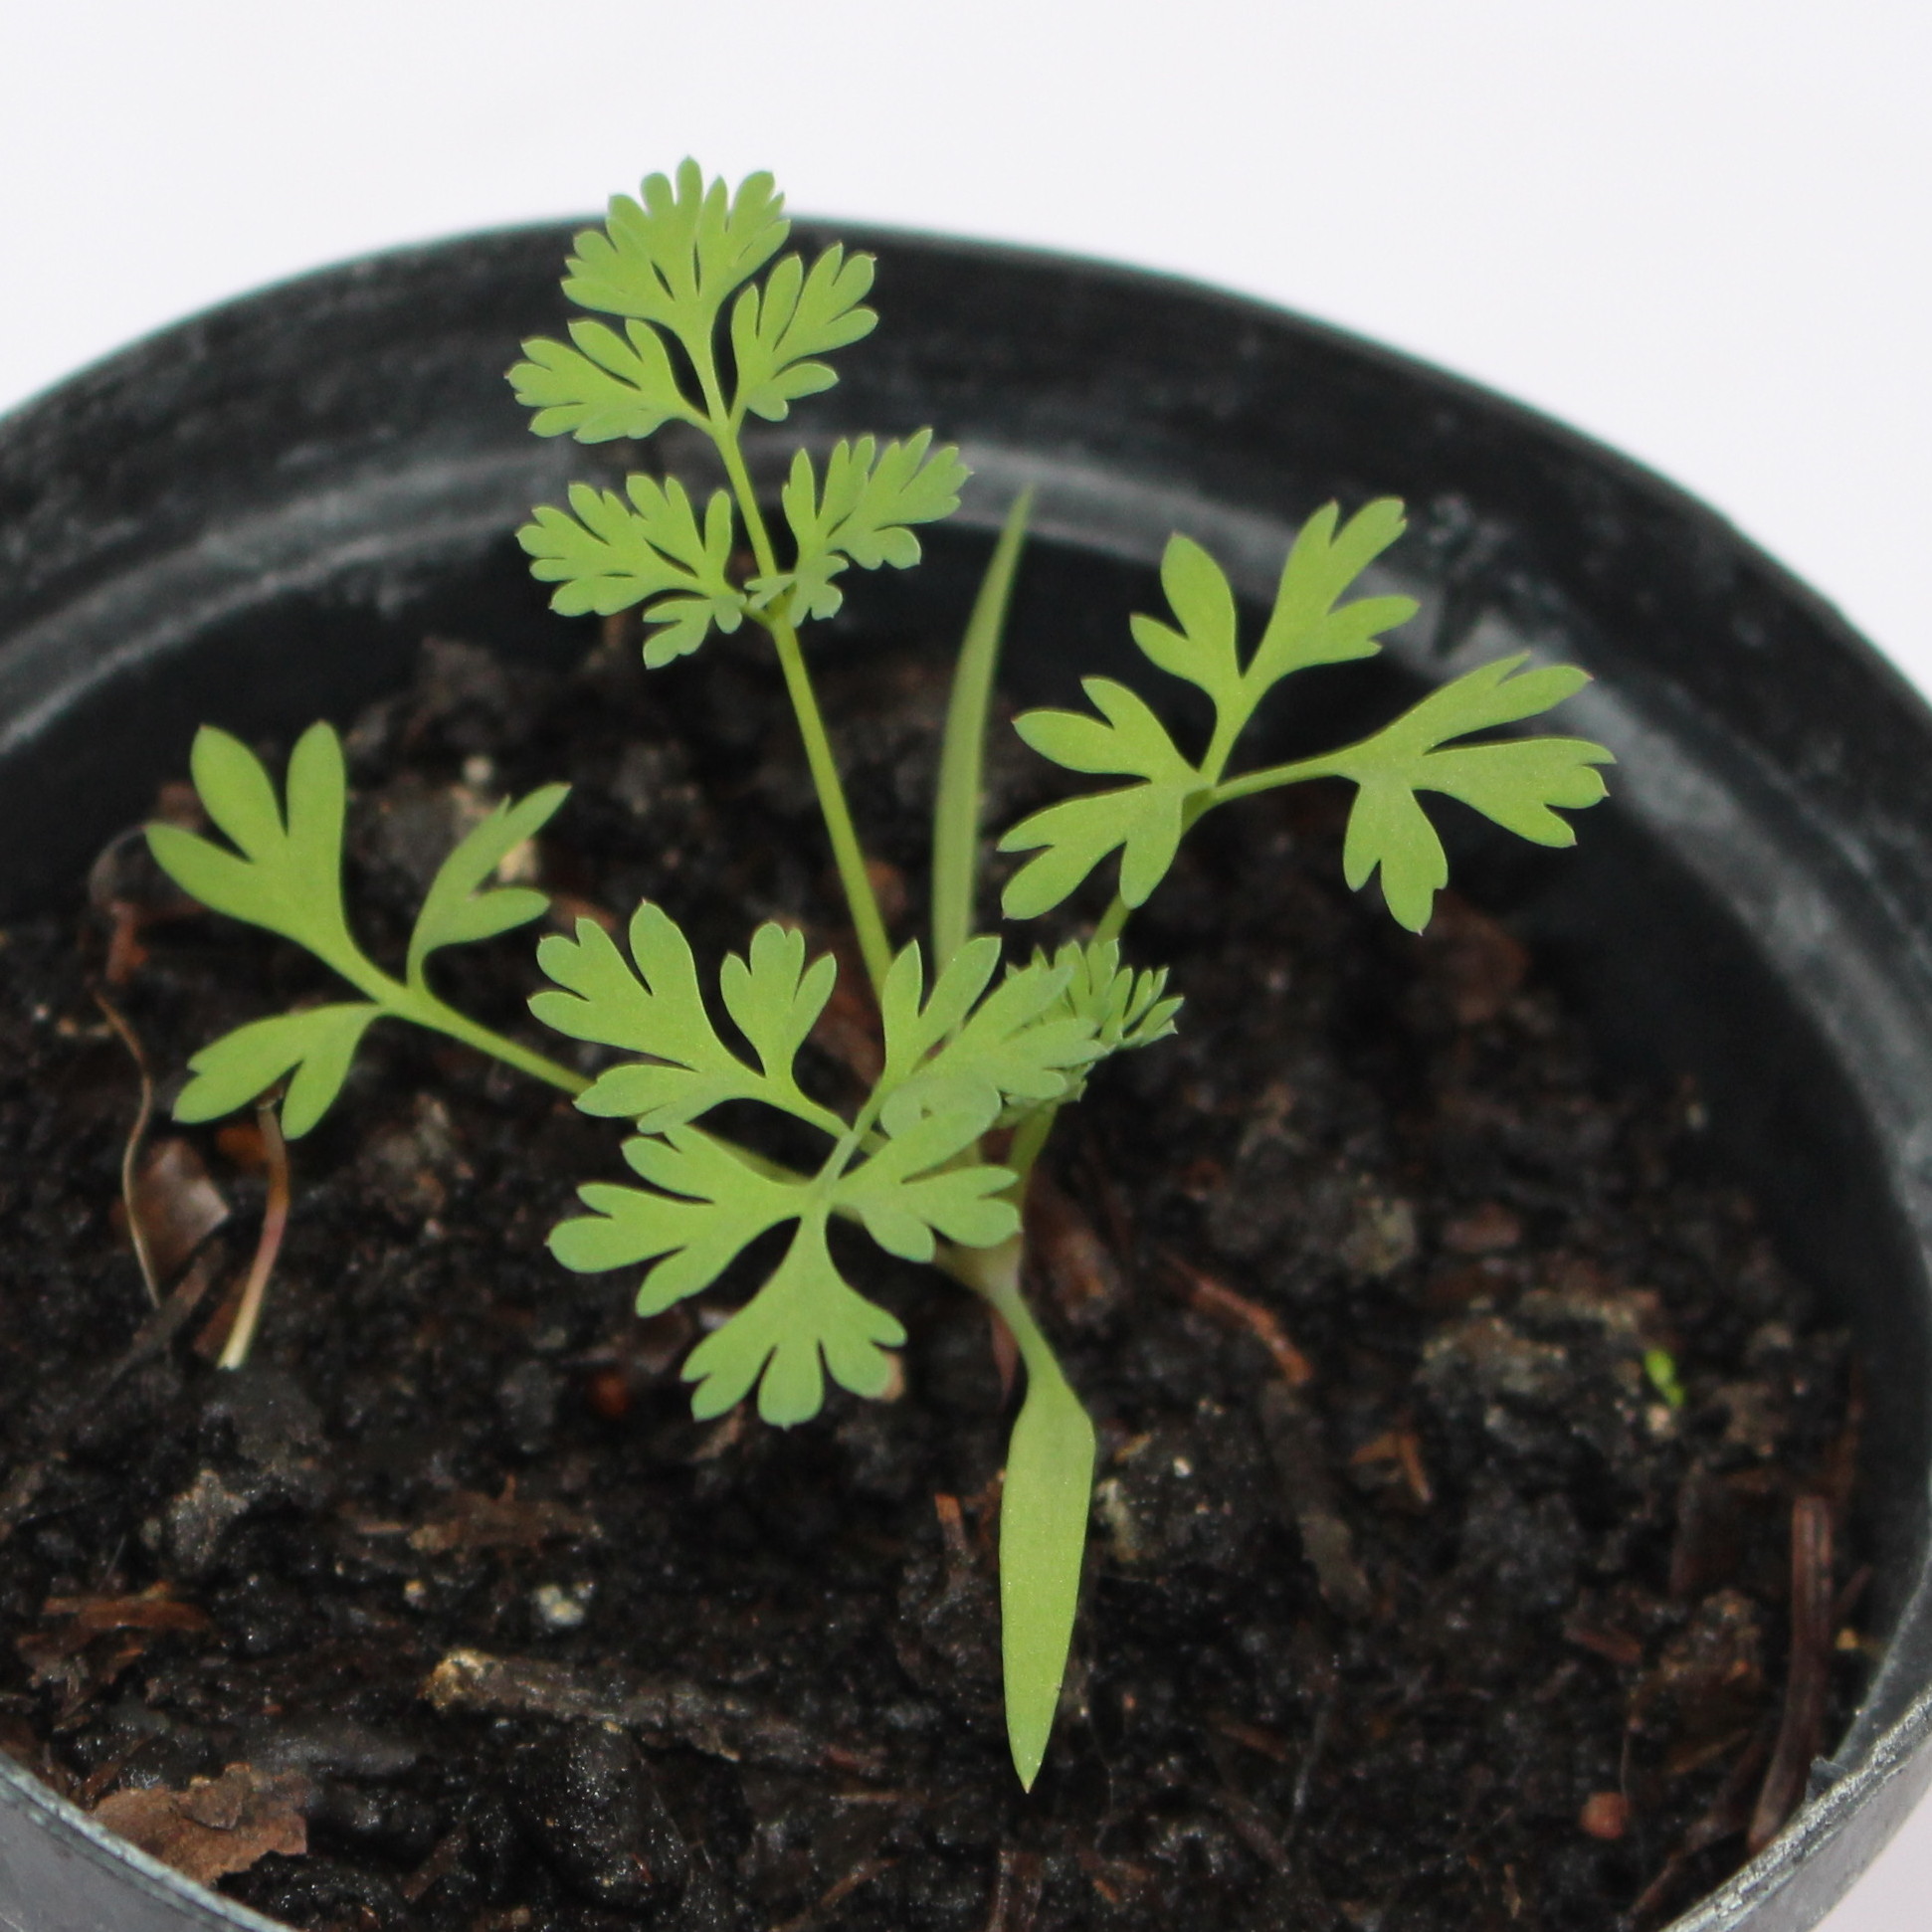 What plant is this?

Fumaria officinalis
